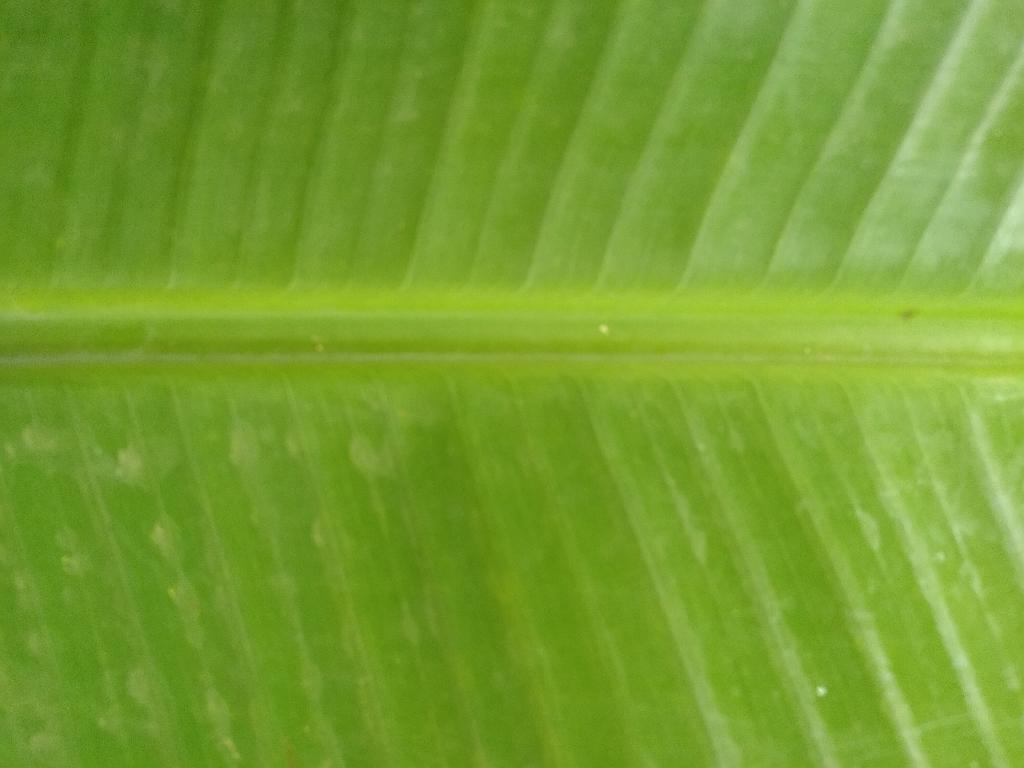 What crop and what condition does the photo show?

banana, healthy
